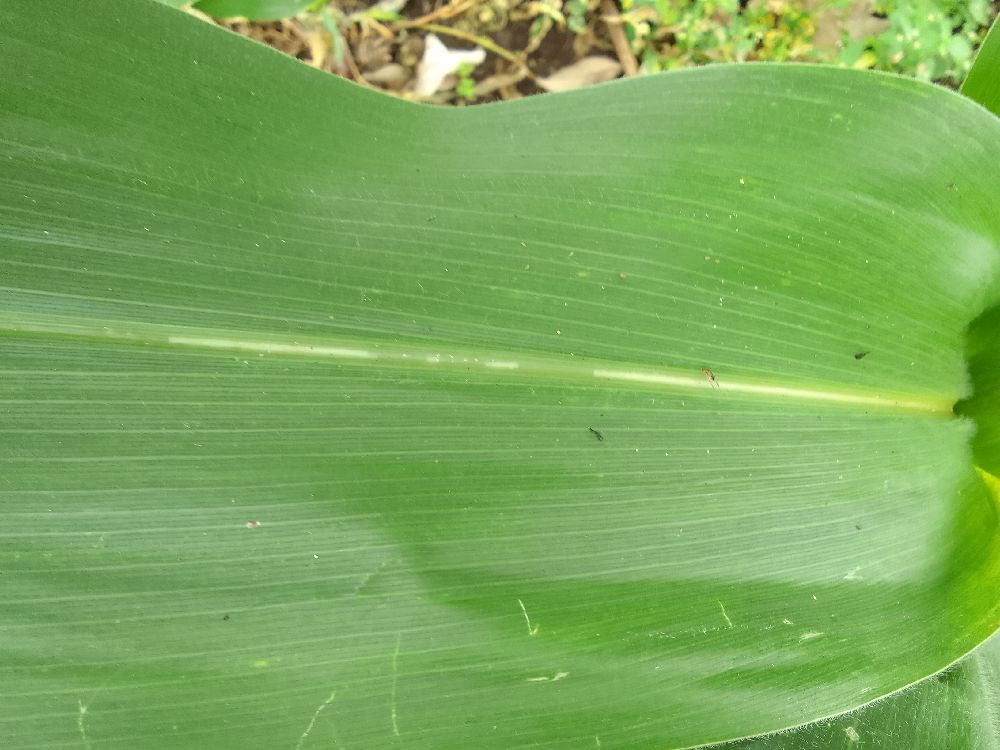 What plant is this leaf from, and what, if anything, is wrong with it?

maize, healthy
